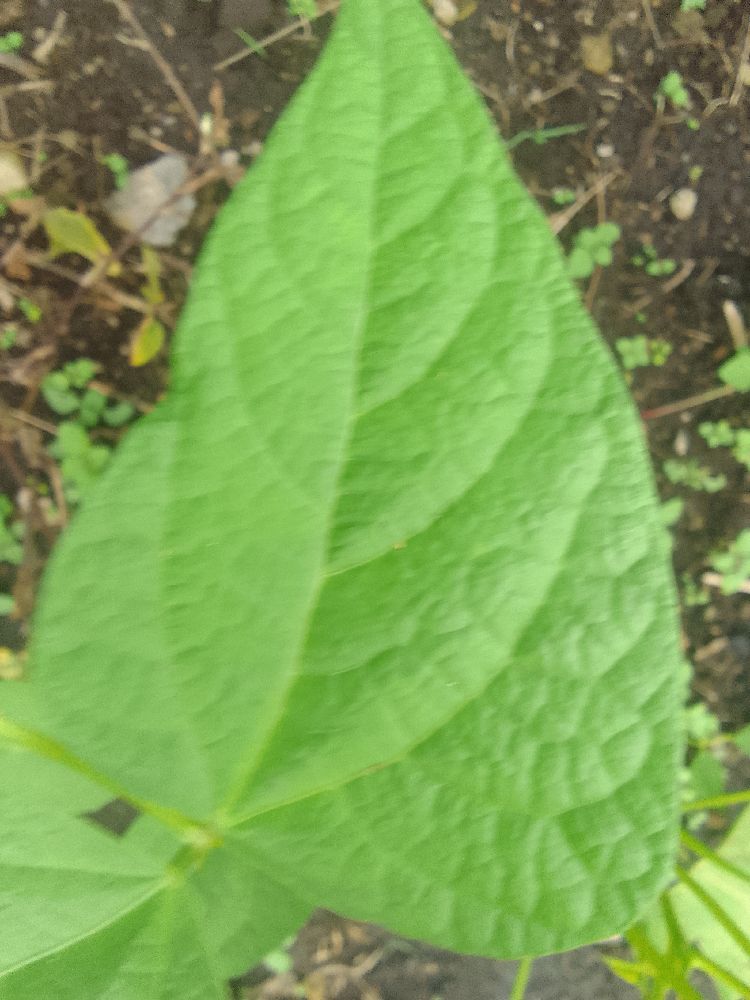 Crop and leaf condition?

common bean, healthy
